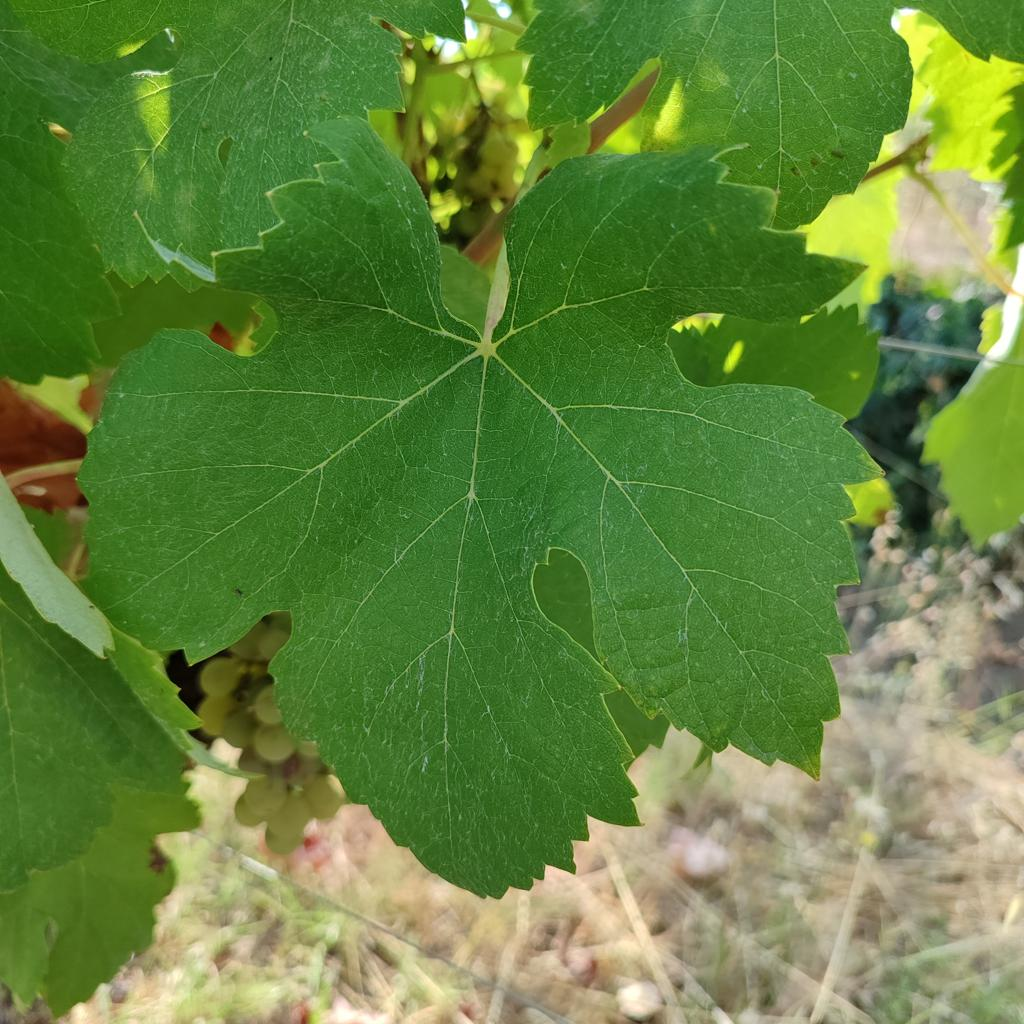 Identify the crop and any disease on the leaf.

grapevine, healthy
